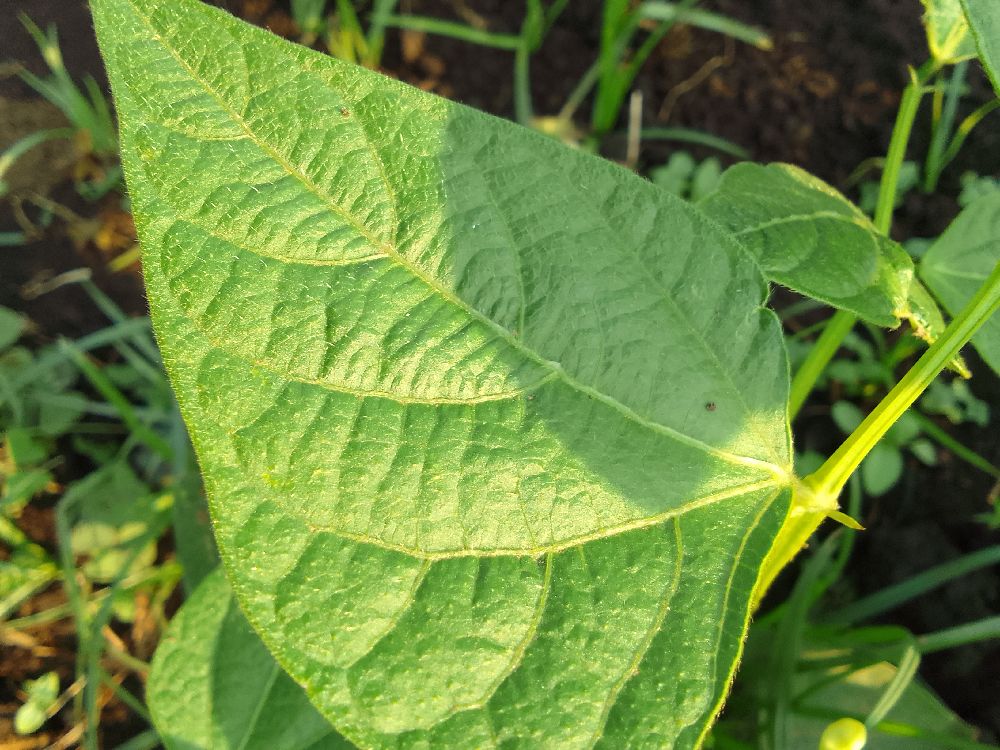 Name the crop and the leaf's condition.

common bean, healthy
